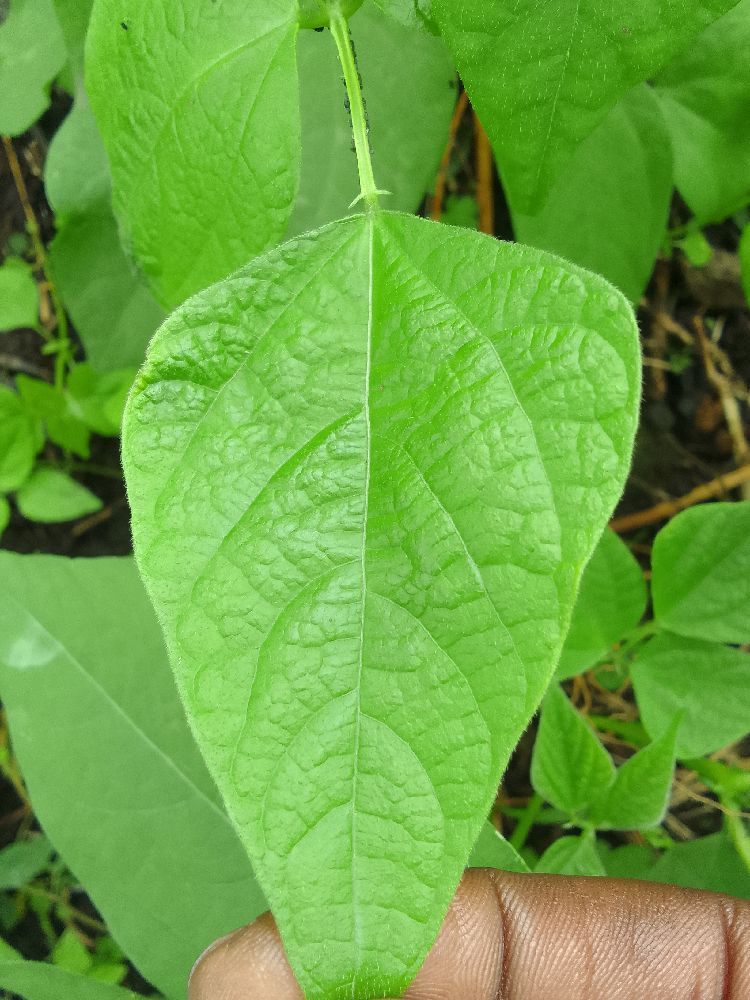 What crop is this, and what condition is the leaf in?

common bean, healthy
